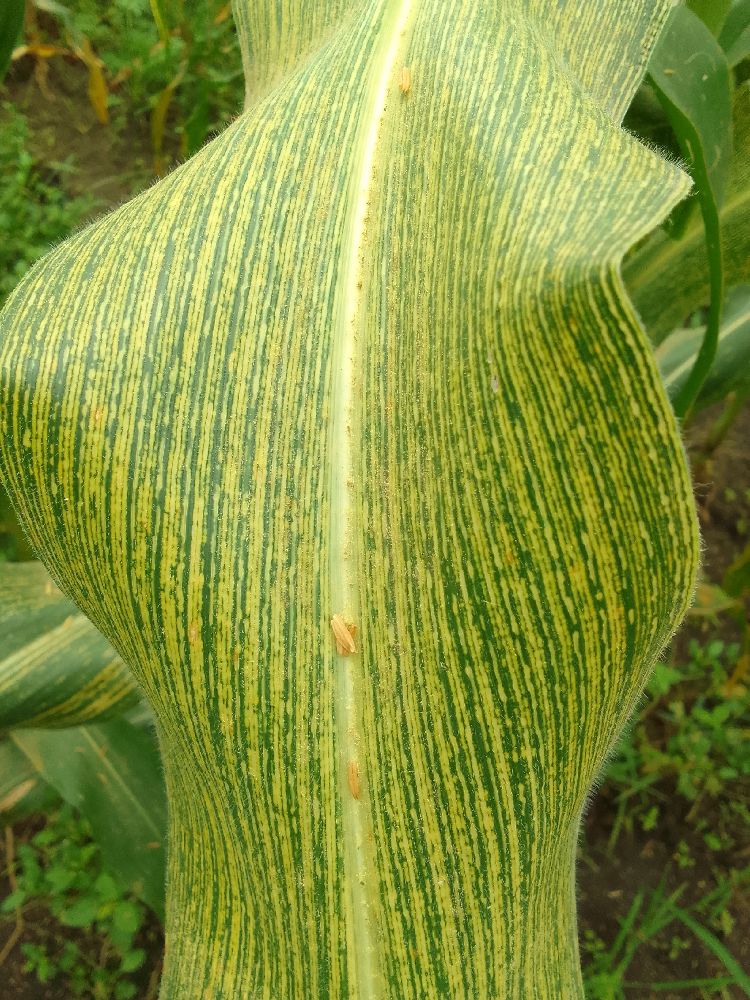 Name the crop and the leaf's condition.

maize, maize streak virus
